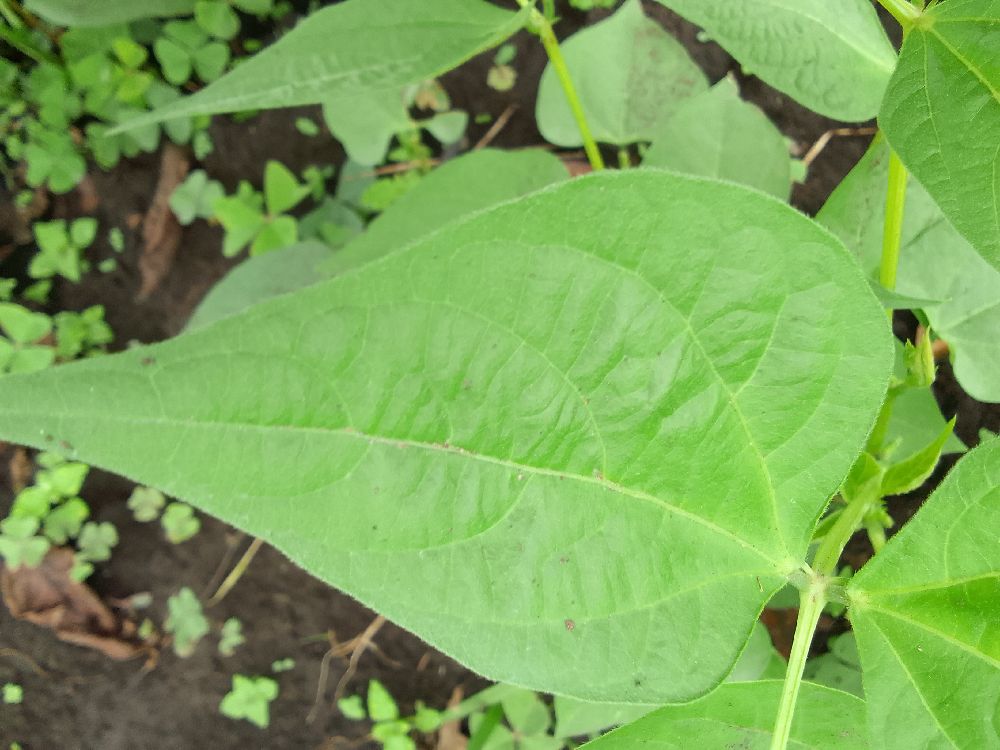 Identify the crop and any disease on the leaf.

common bean, healthy
